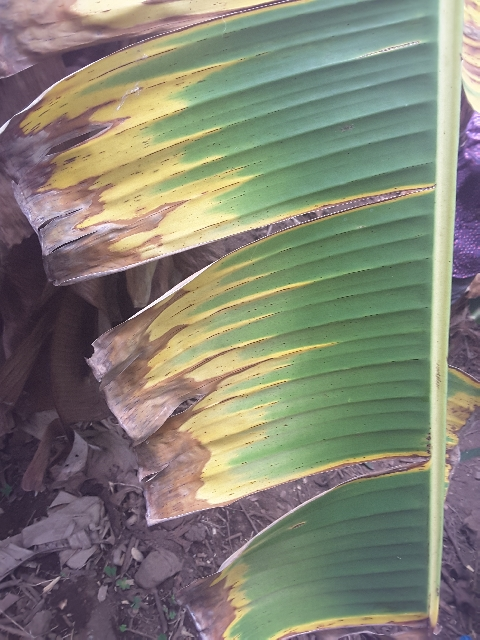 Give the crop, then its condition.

banana, fusarium wilt race 1
